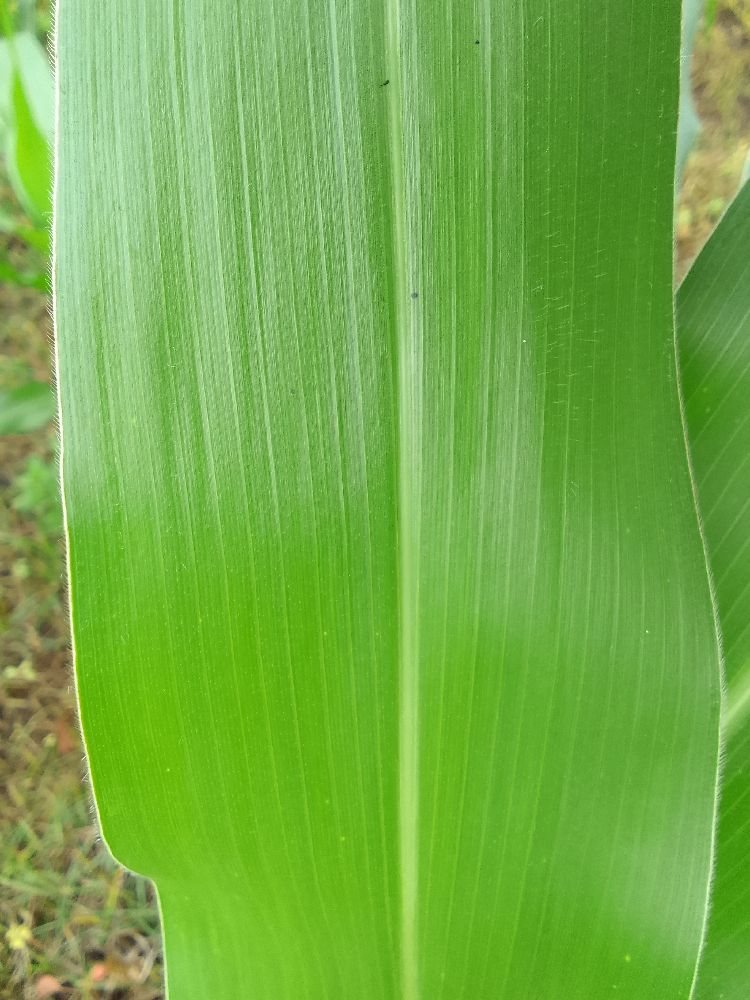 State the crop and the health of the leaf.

maize, healthy
